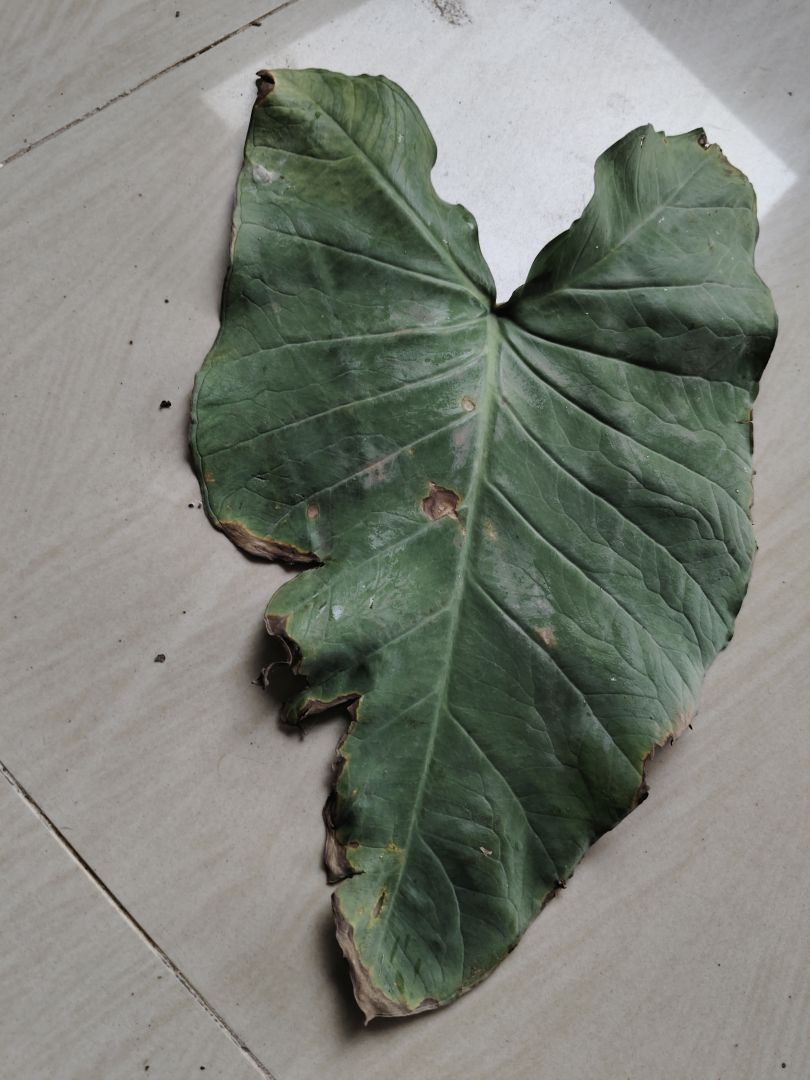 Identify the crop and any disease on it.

taro, leaf blight
